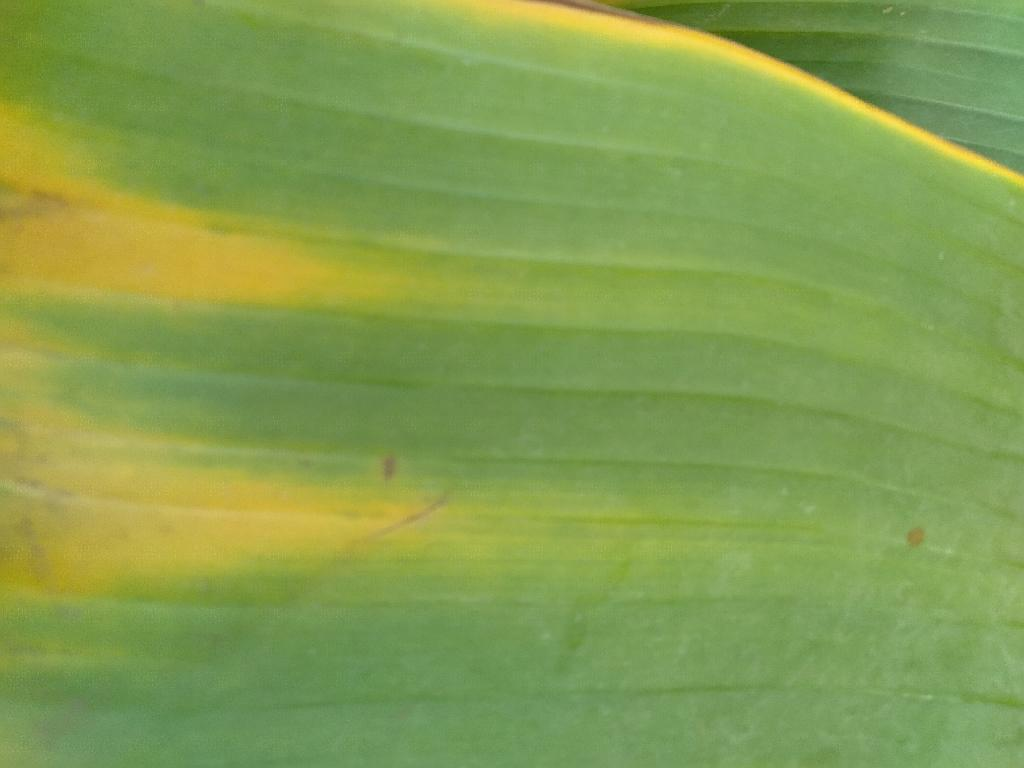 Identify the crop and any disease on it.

banana, fusarium wilt race 1
